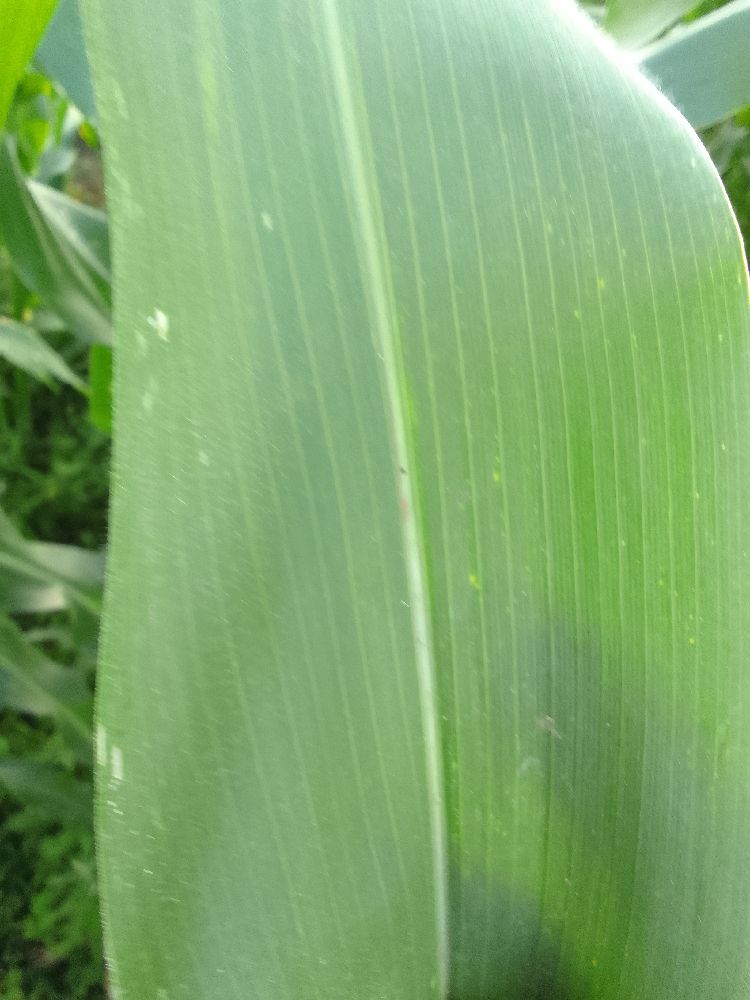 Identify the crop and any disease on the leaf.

maize, healthy
